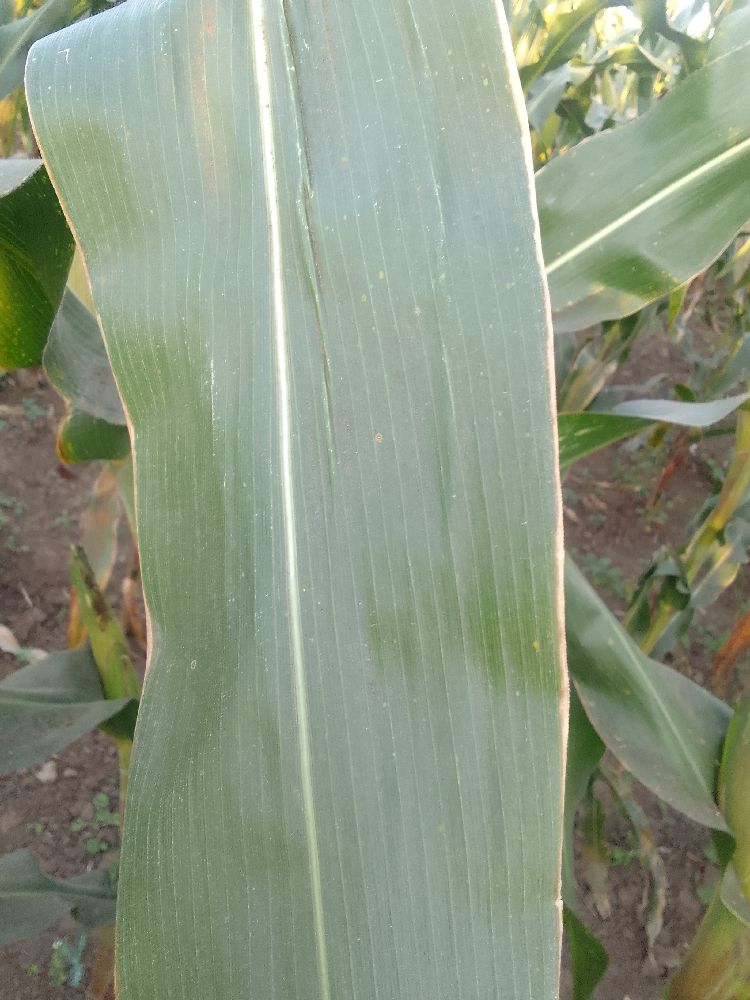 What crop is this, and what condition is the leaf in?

maize, healthy
